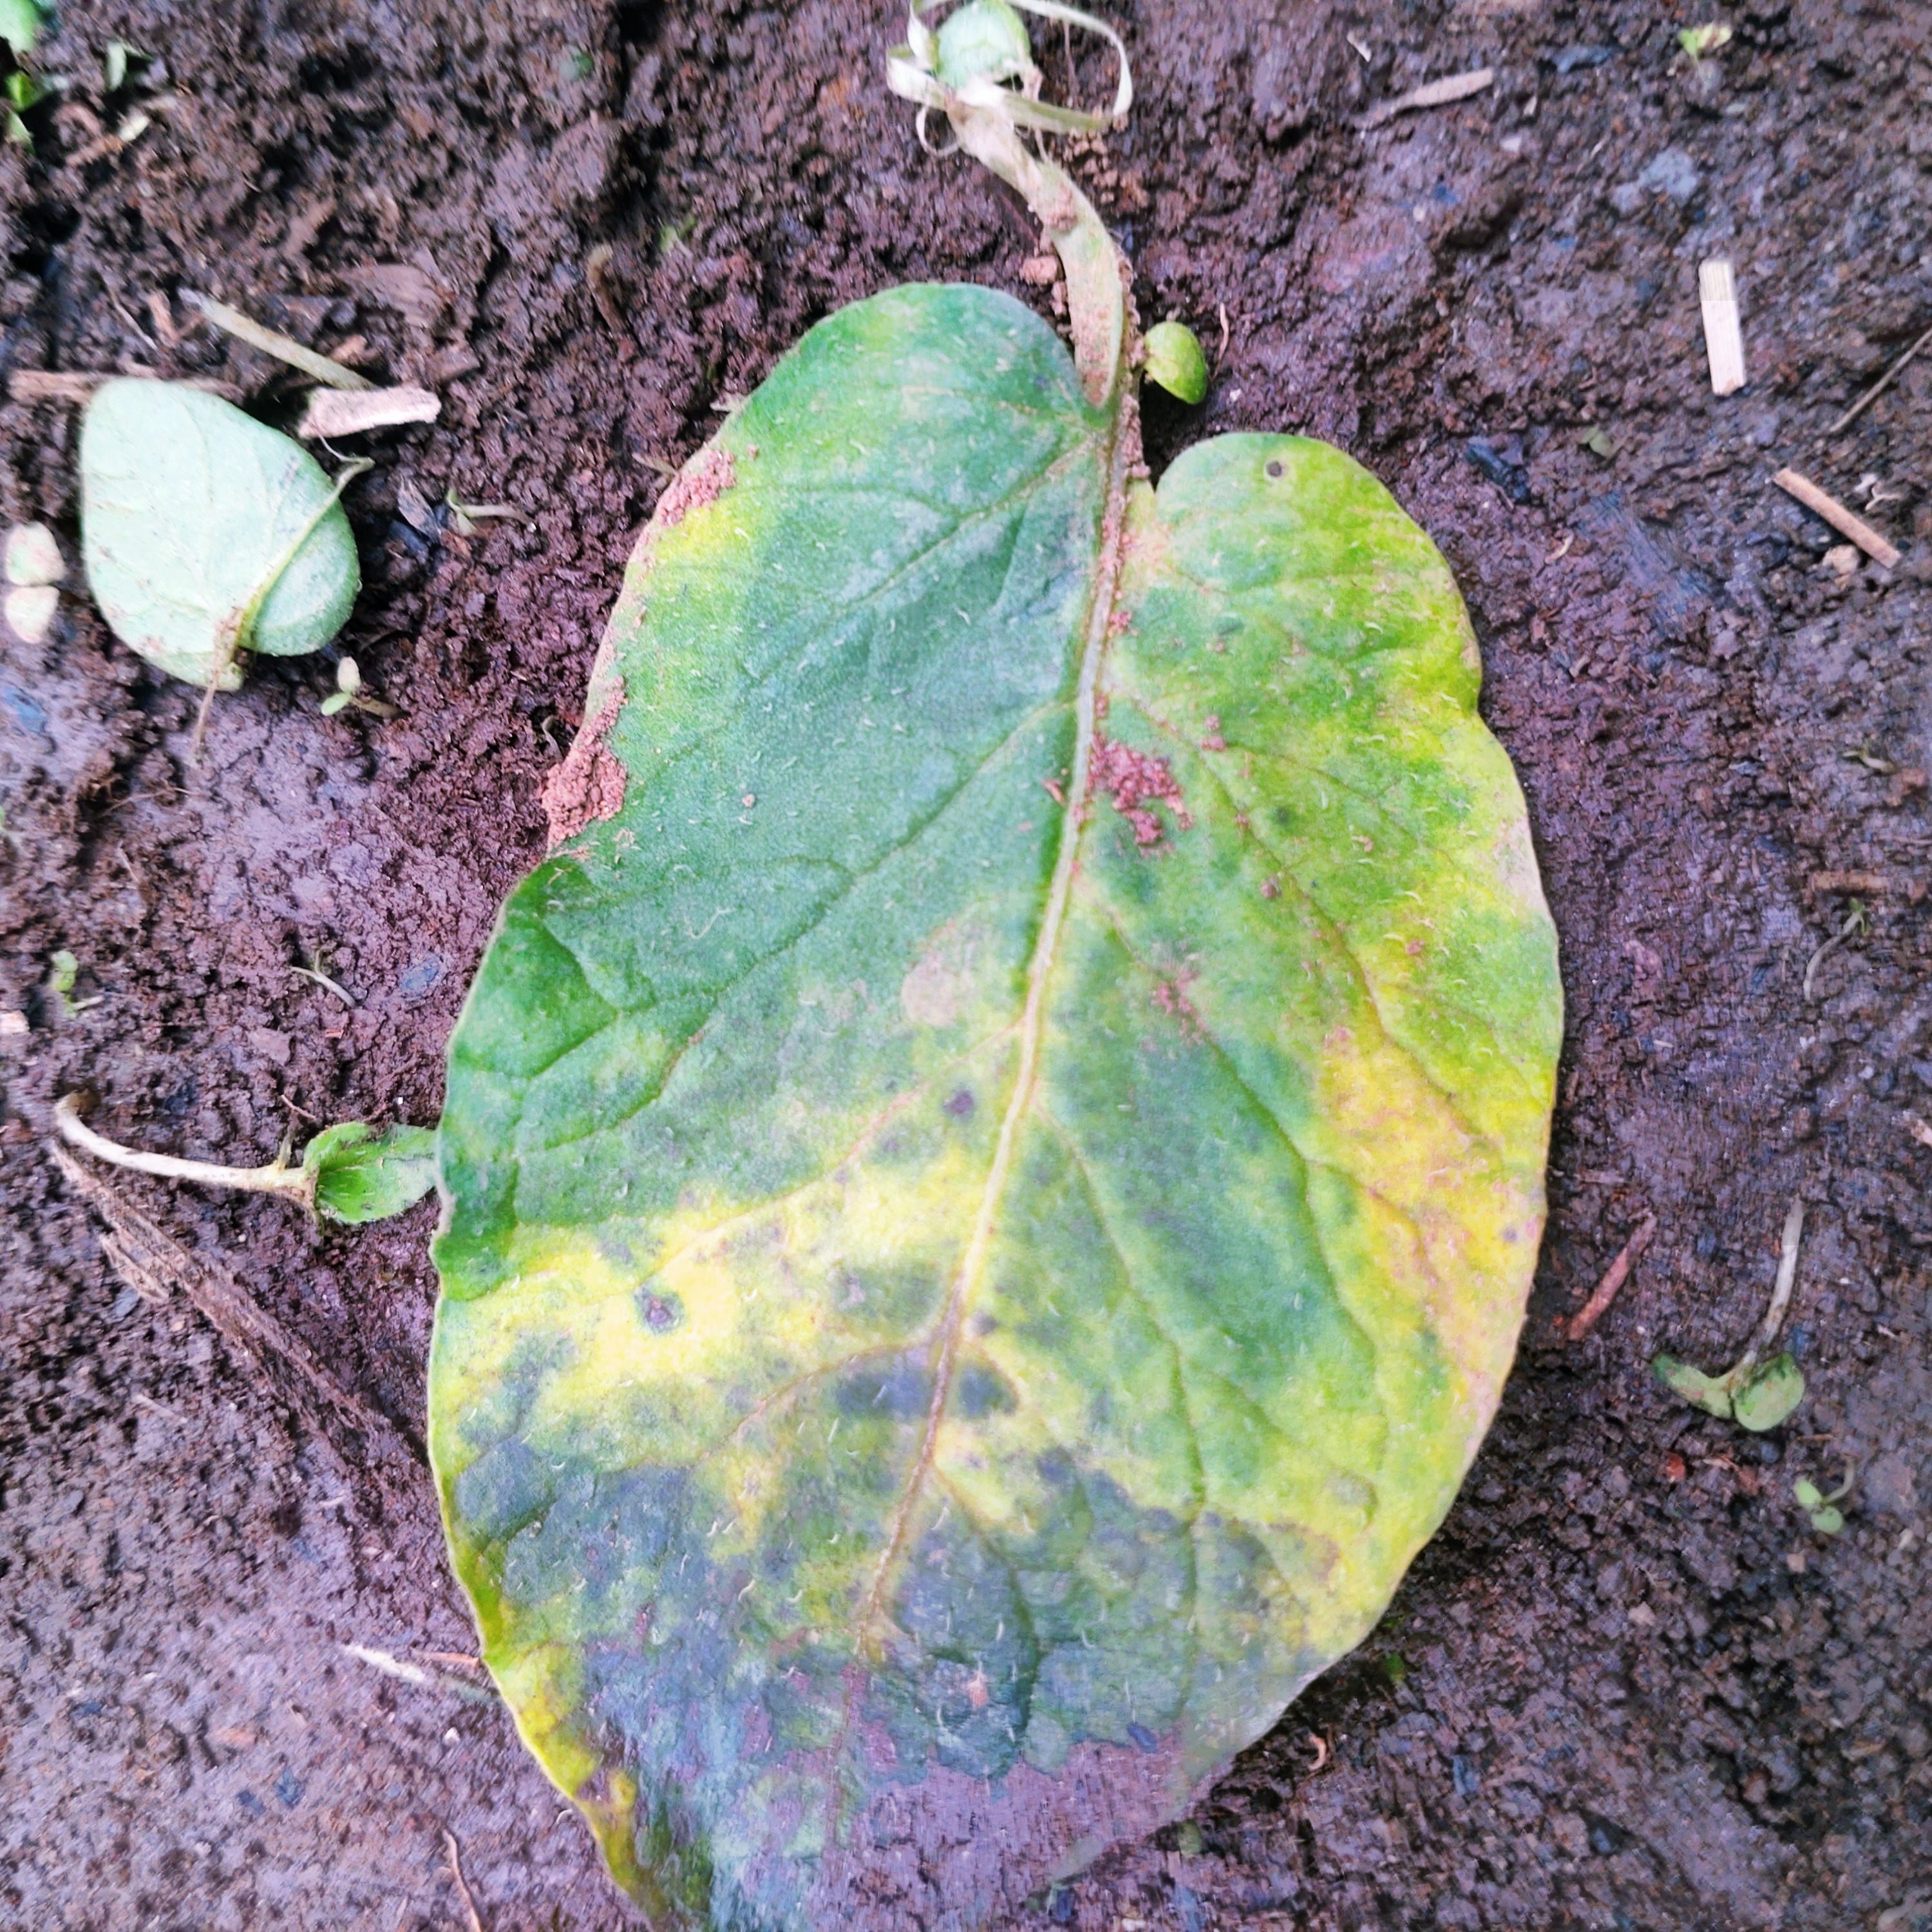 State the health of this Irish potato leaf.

late blight
